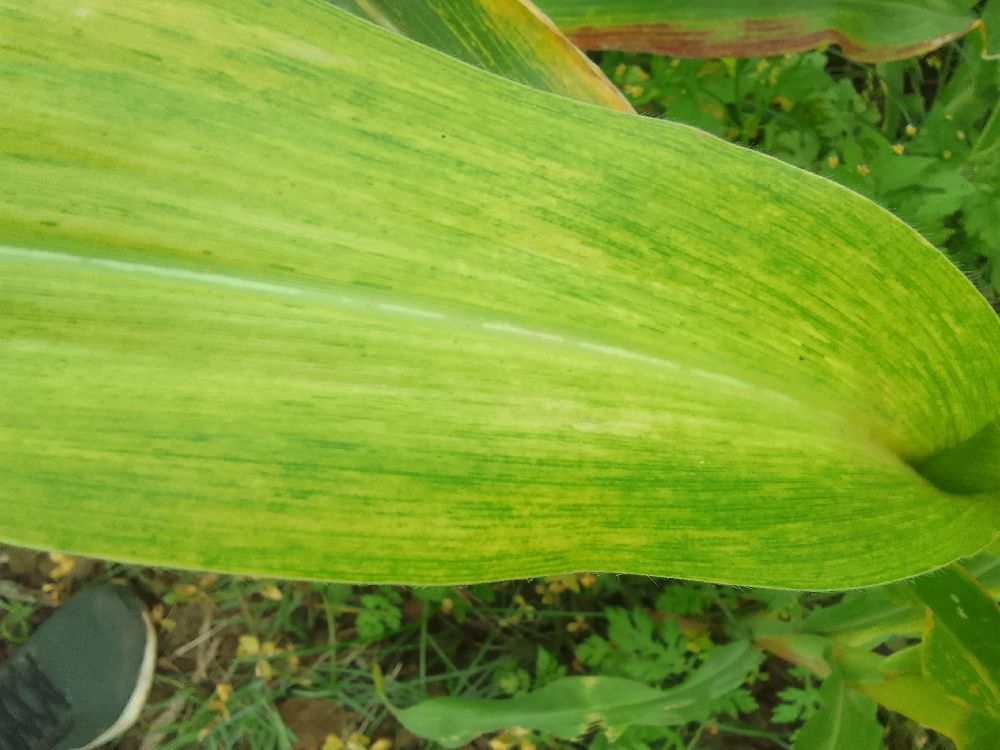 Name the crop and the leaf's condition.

maize, maize lethal necrosis
